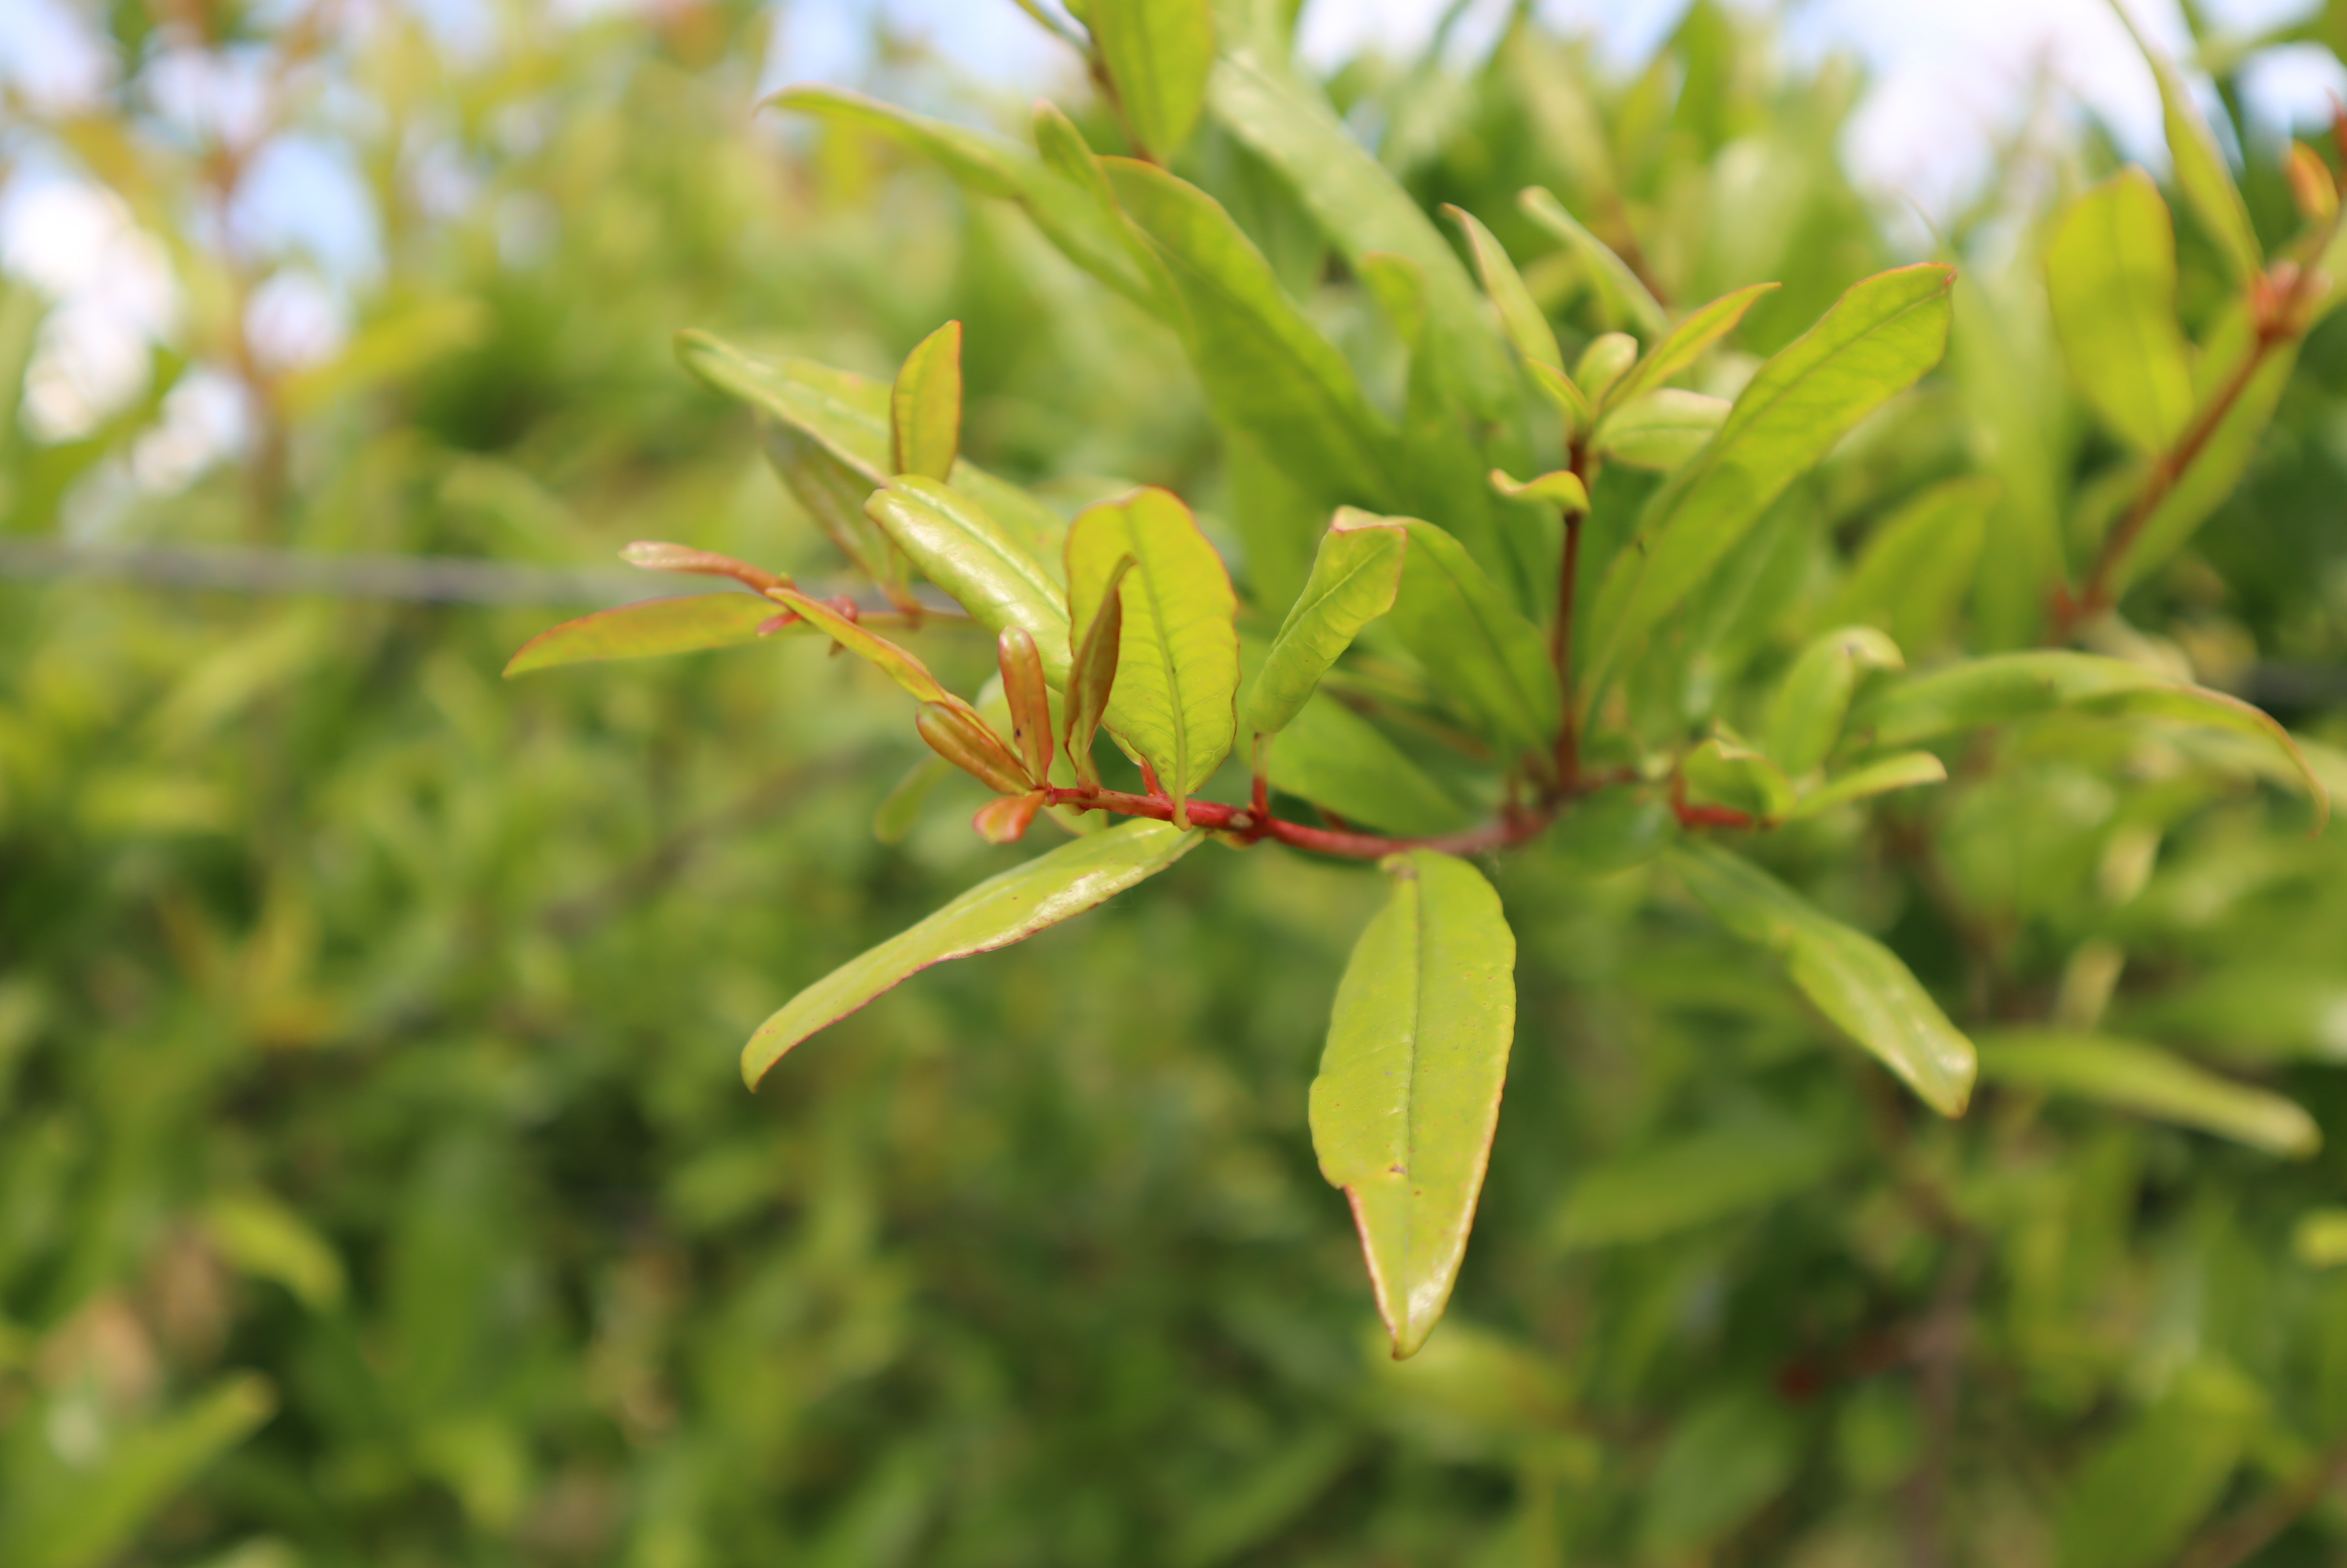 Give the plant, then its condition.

pomegranate, coniella granati
